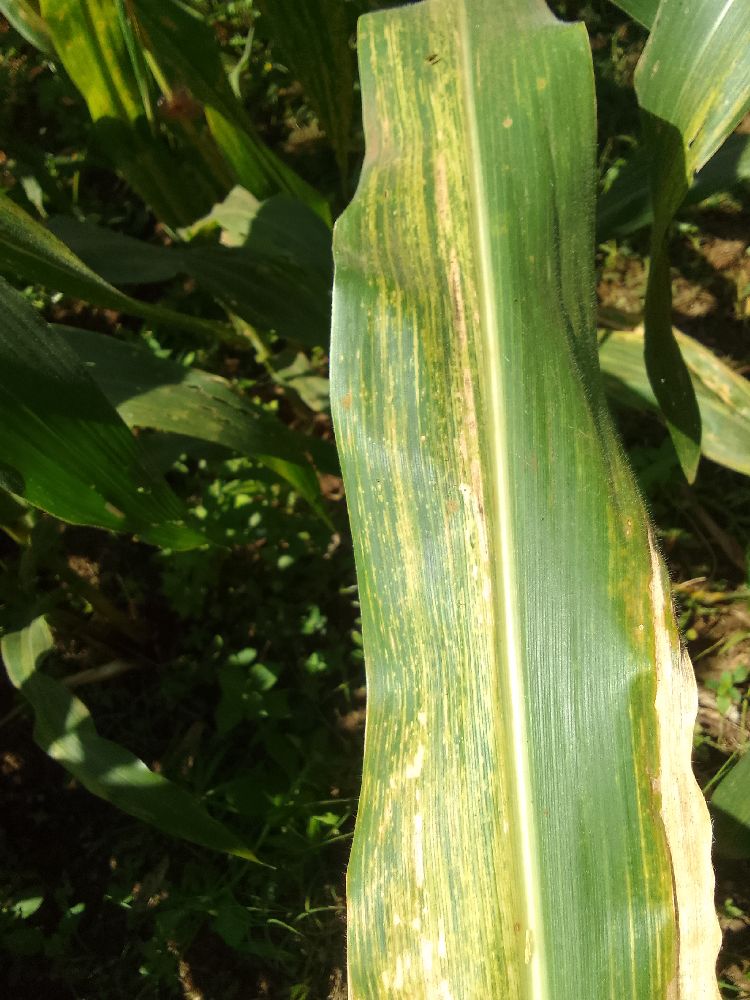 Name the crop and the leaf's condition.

maize, maize lethal necrosis
